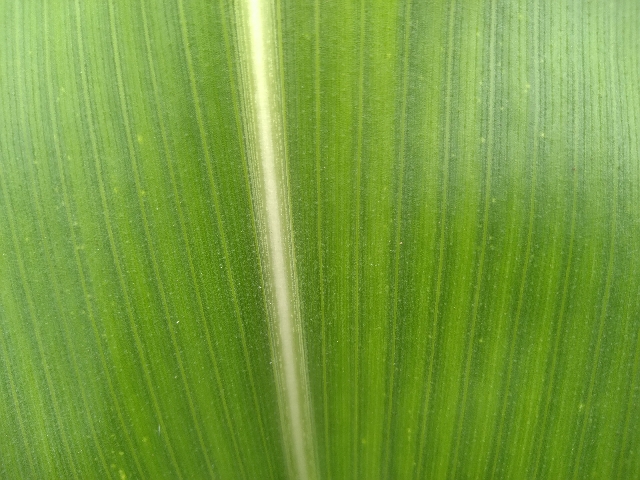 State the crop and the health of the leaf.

maize, healthy
